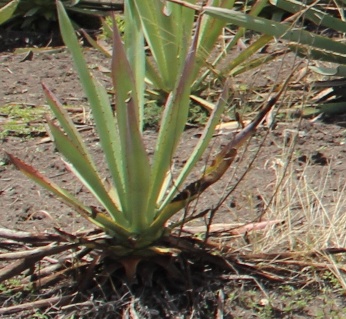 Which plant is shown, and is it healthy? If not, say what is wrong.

agave, sick
